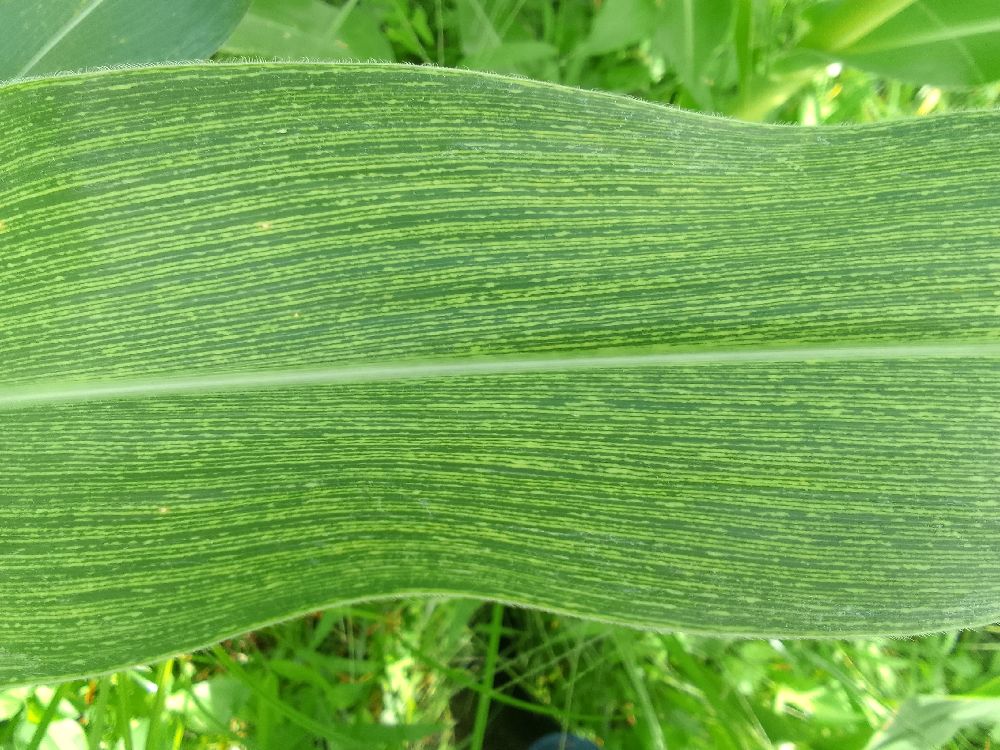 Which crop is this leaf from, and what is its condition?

maize, maize streak virus
